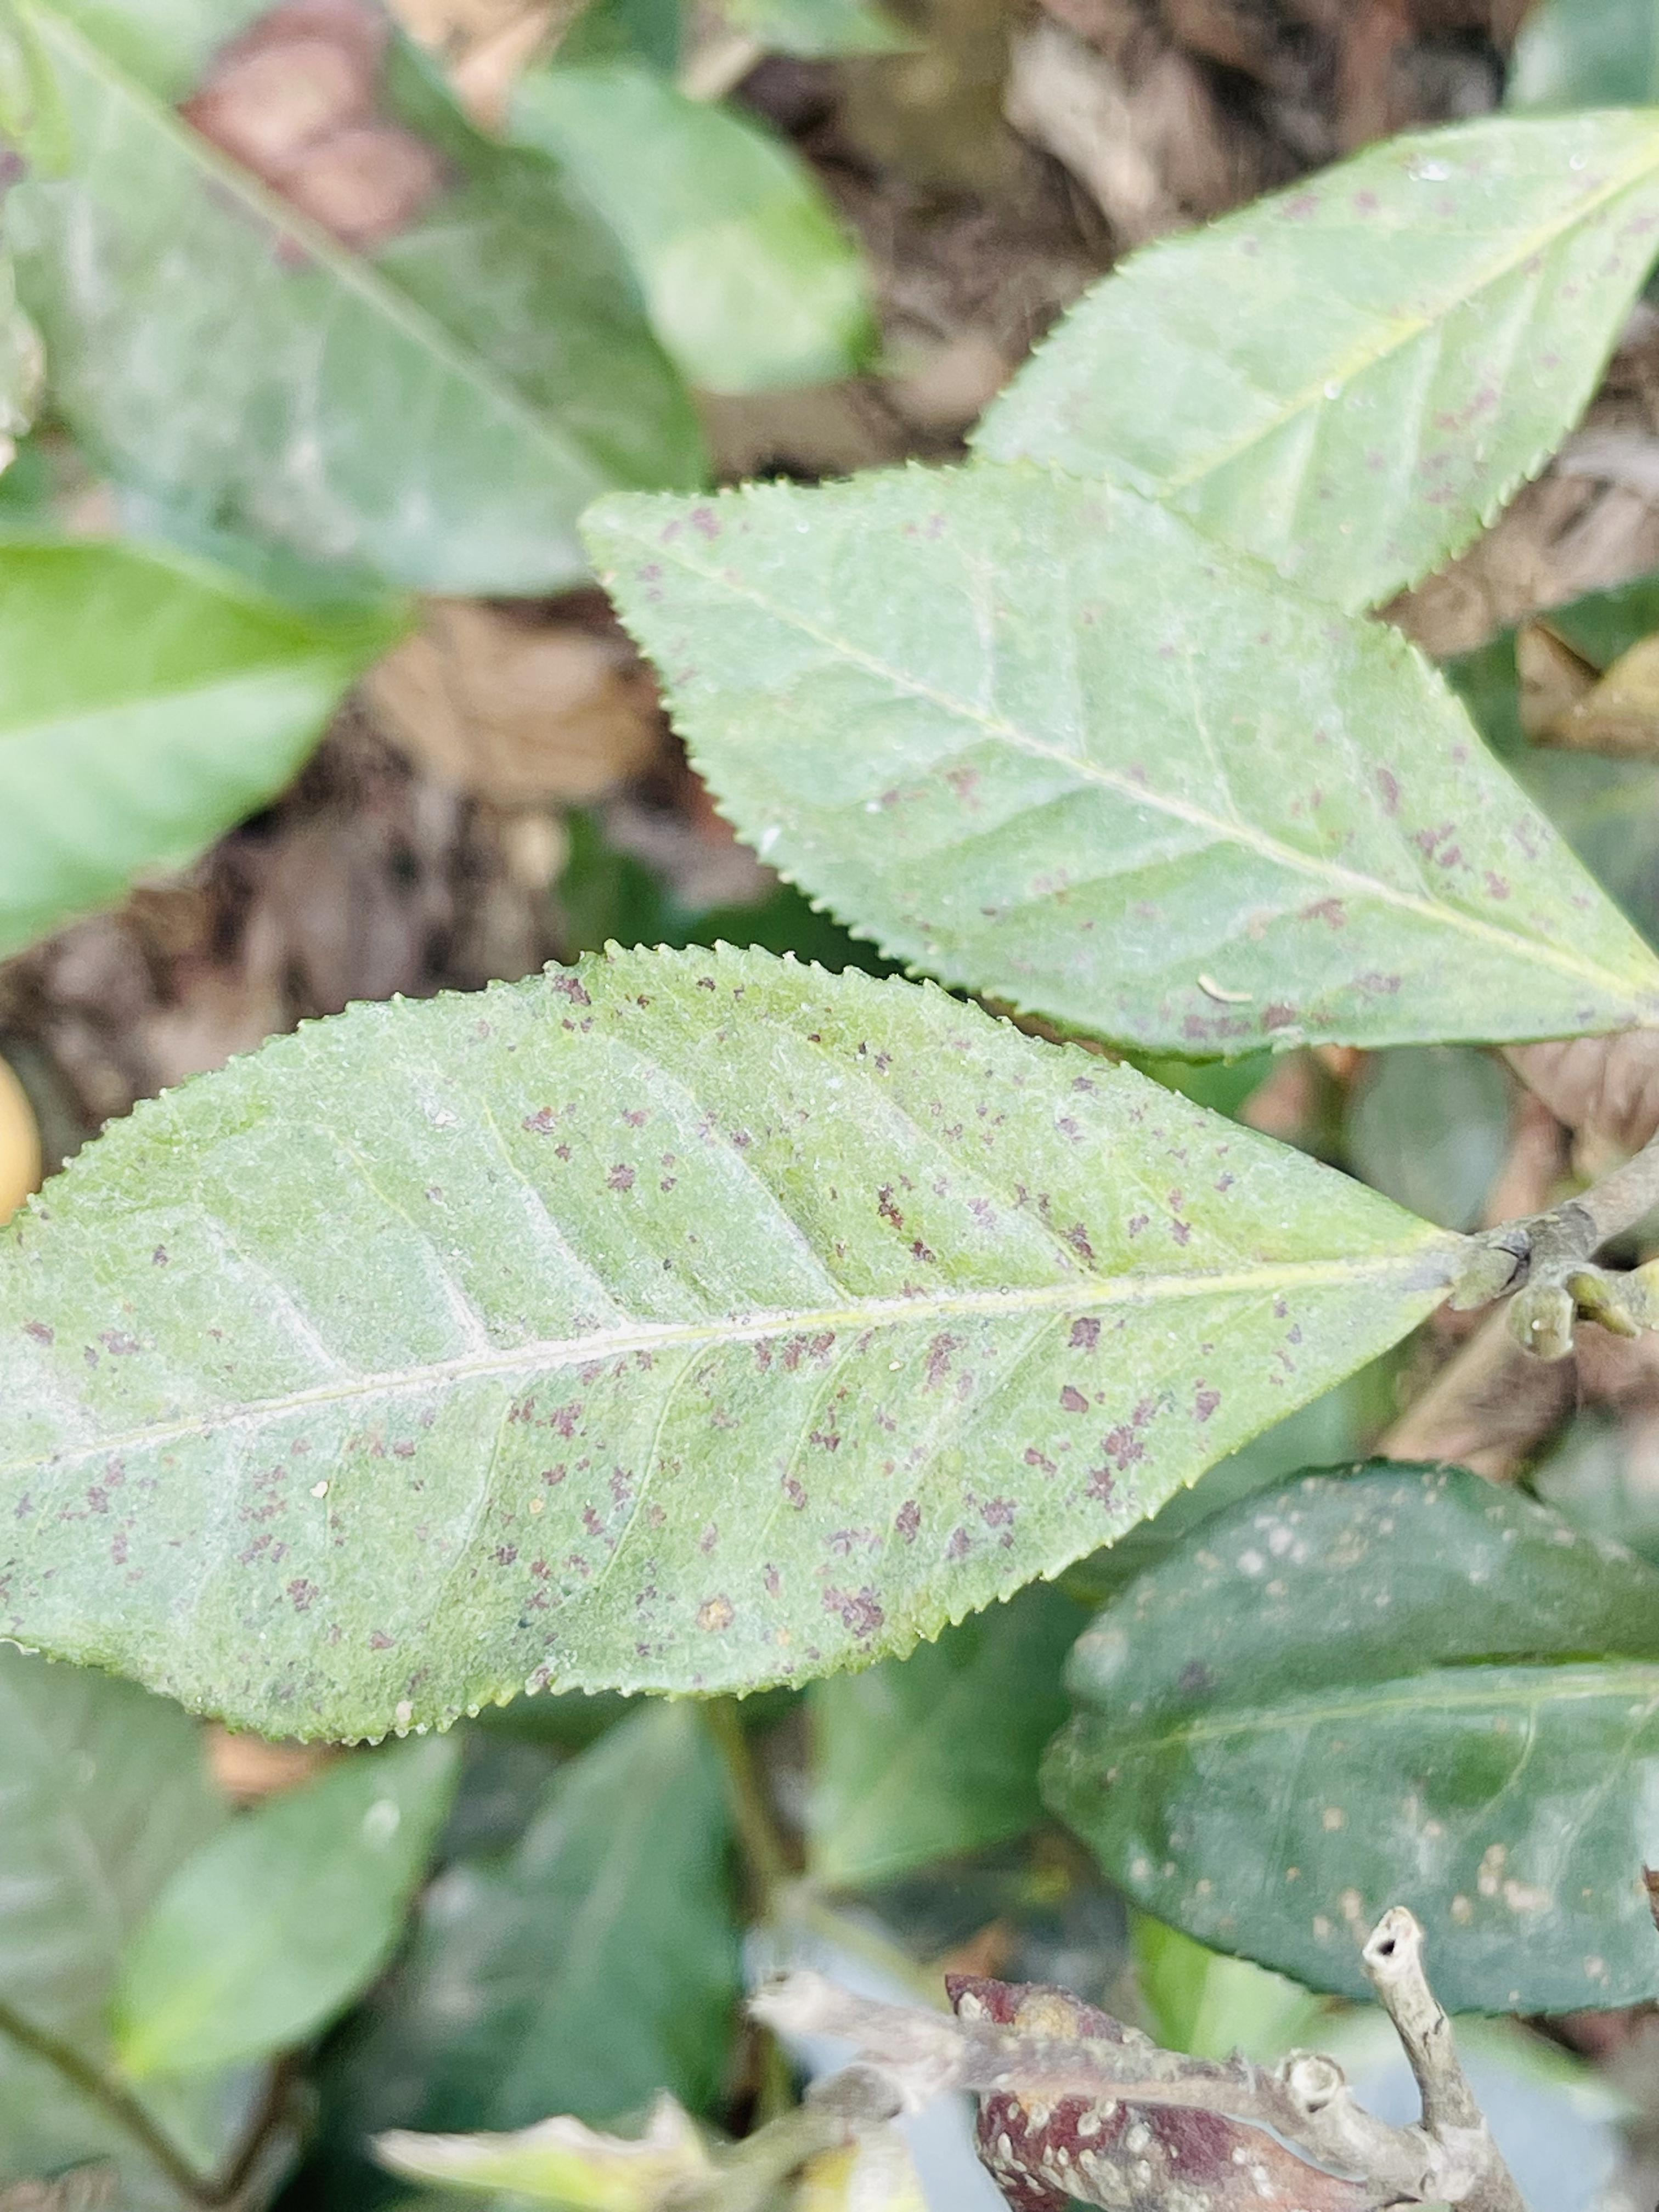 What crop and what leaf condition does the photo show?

tea, red rust
